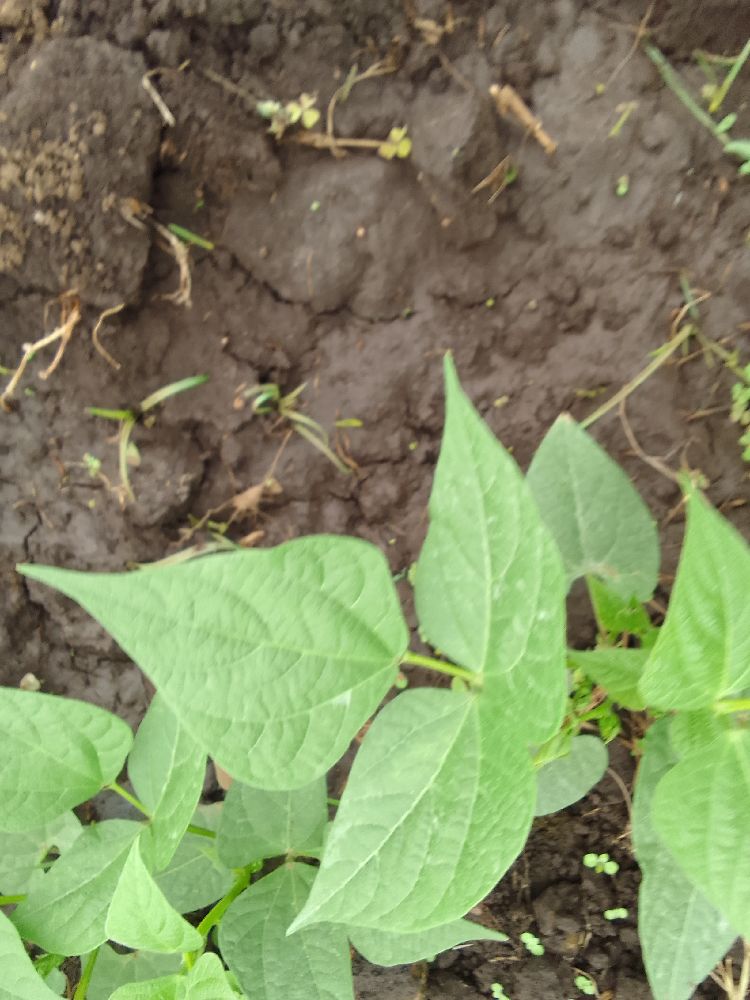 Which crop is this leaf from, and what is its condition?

common bean, healthy
